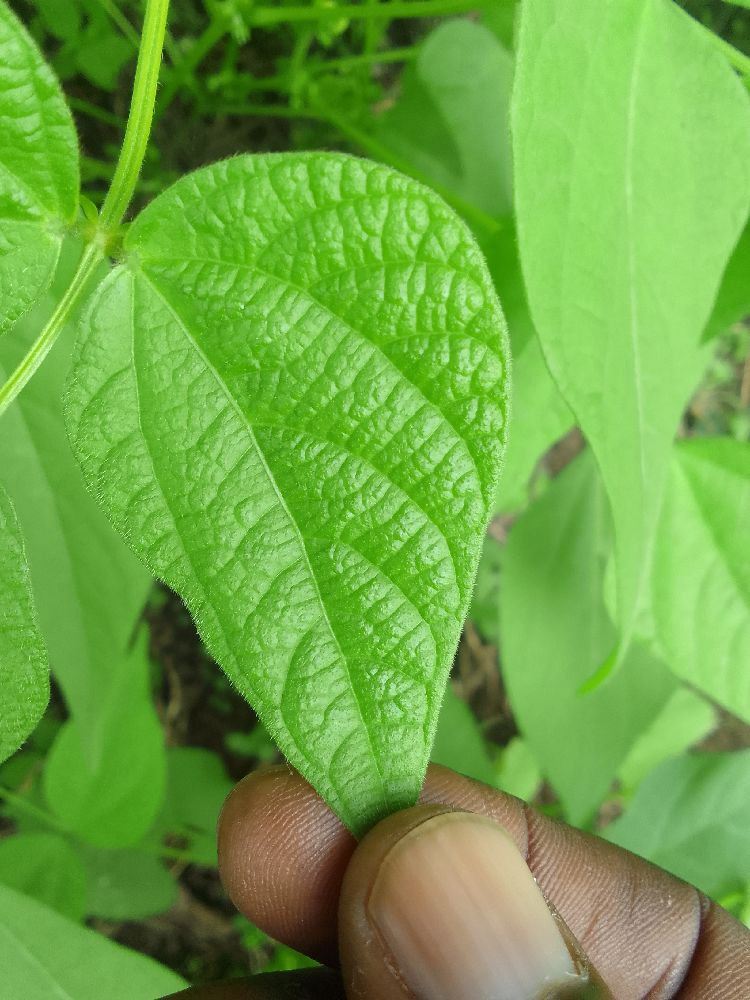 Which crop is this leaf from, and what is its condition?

common bean, healthy
